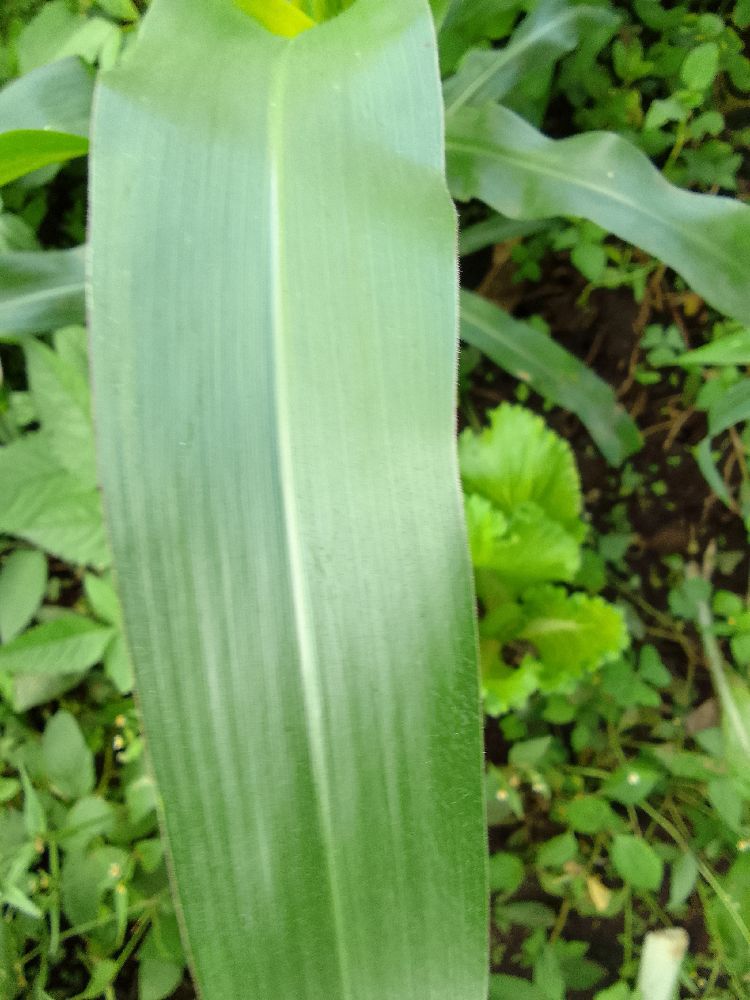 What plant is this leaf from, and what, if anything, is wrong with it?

maize, healthy
